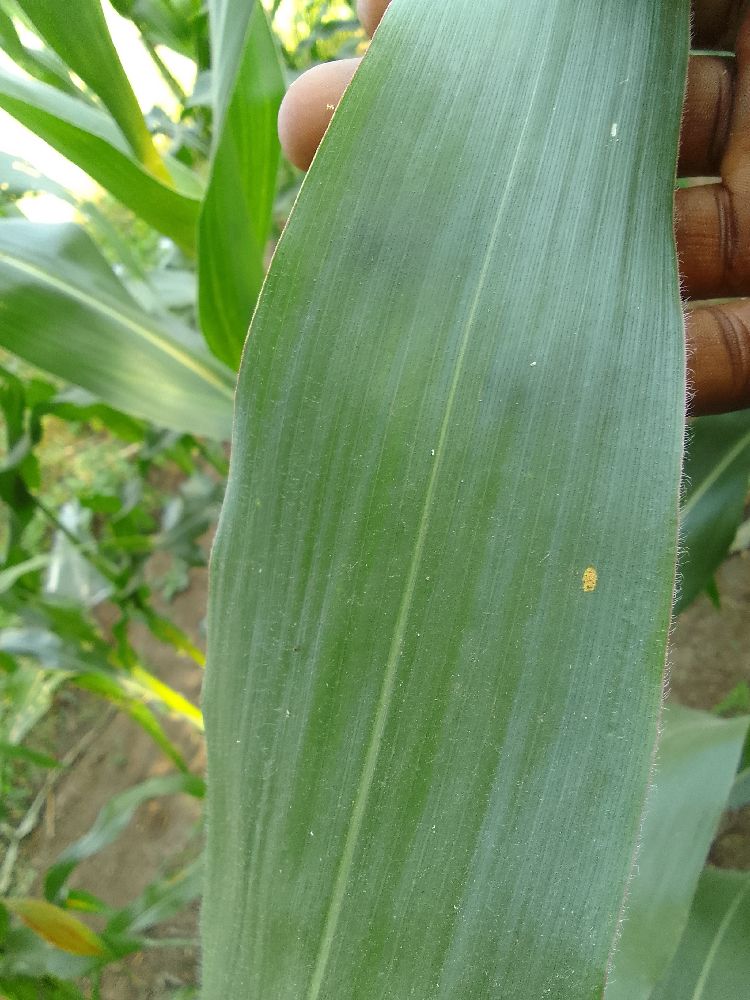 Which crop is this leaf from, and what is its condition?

maize, healthy
